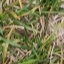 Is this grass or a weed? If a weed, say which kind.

grass
